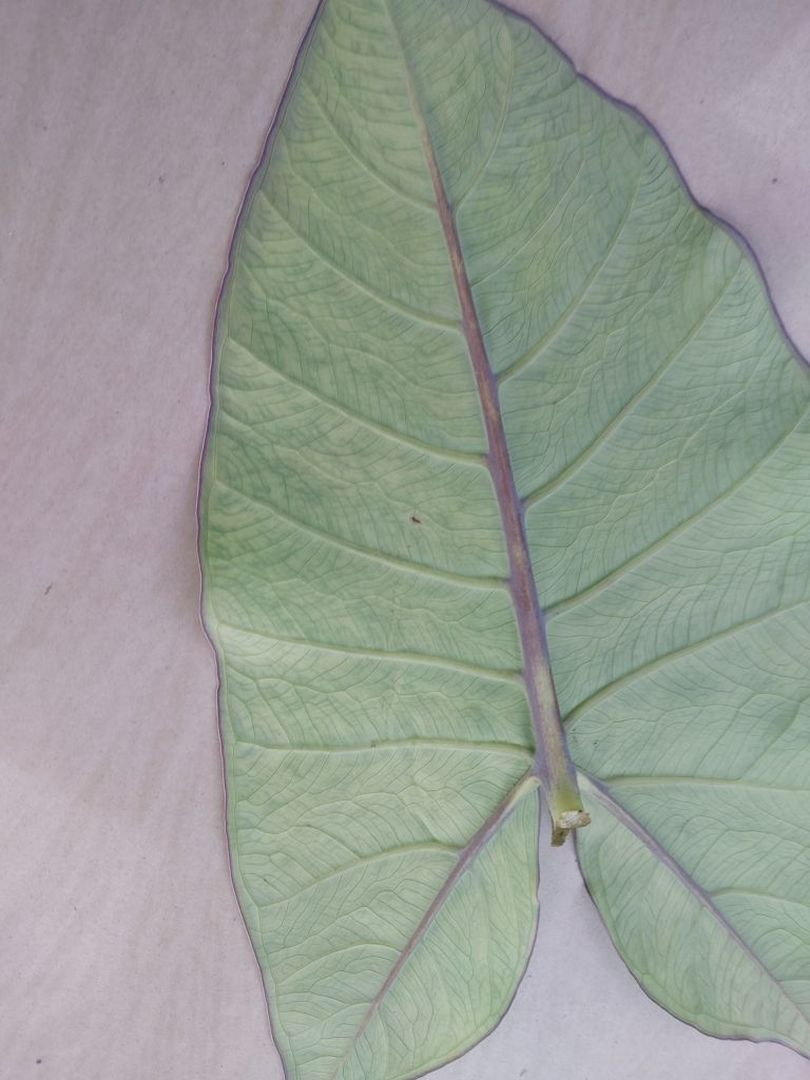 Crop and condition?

taro, mosaic
